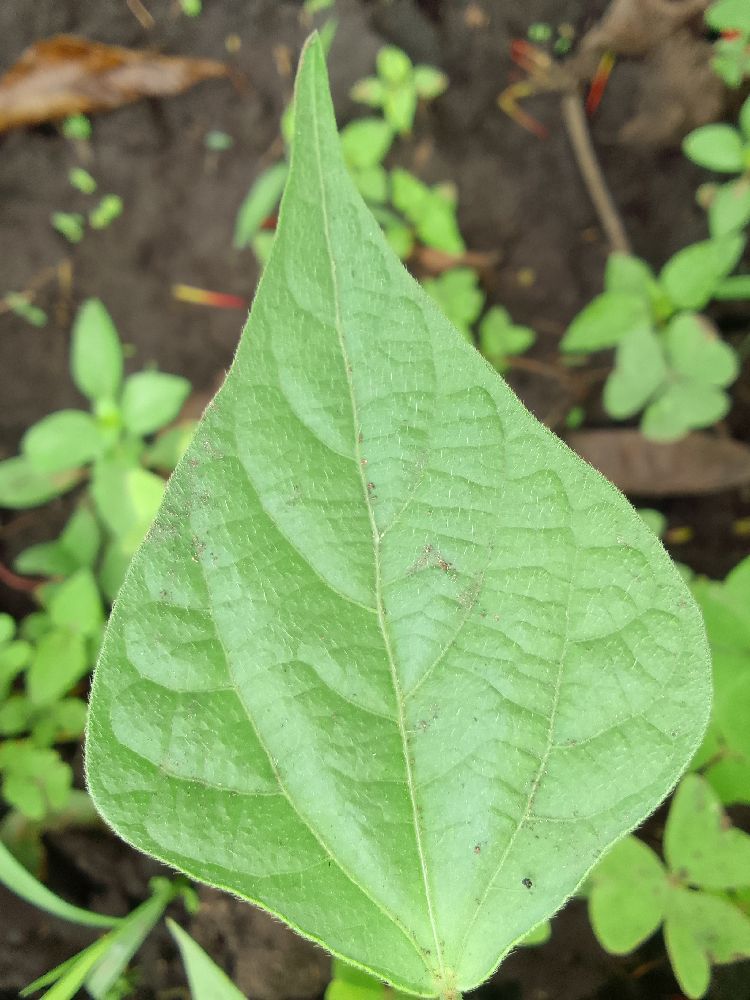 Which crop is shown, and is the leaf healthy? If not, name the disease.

common bean, healthy
